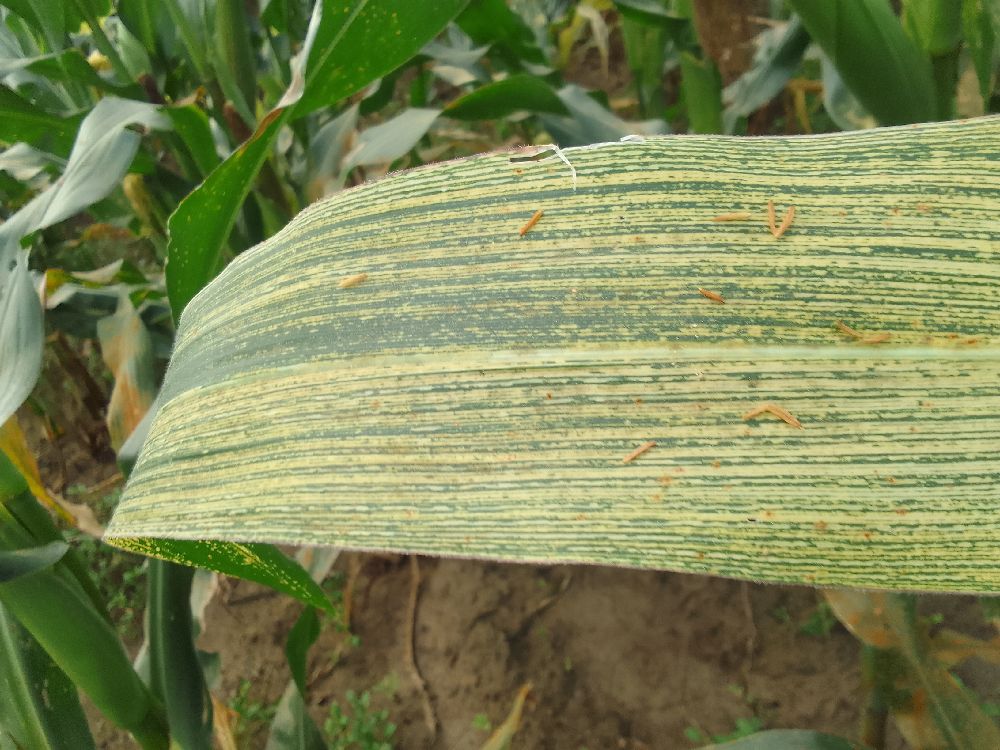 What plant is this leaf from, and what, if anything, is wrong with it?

maize, maize streak virus
